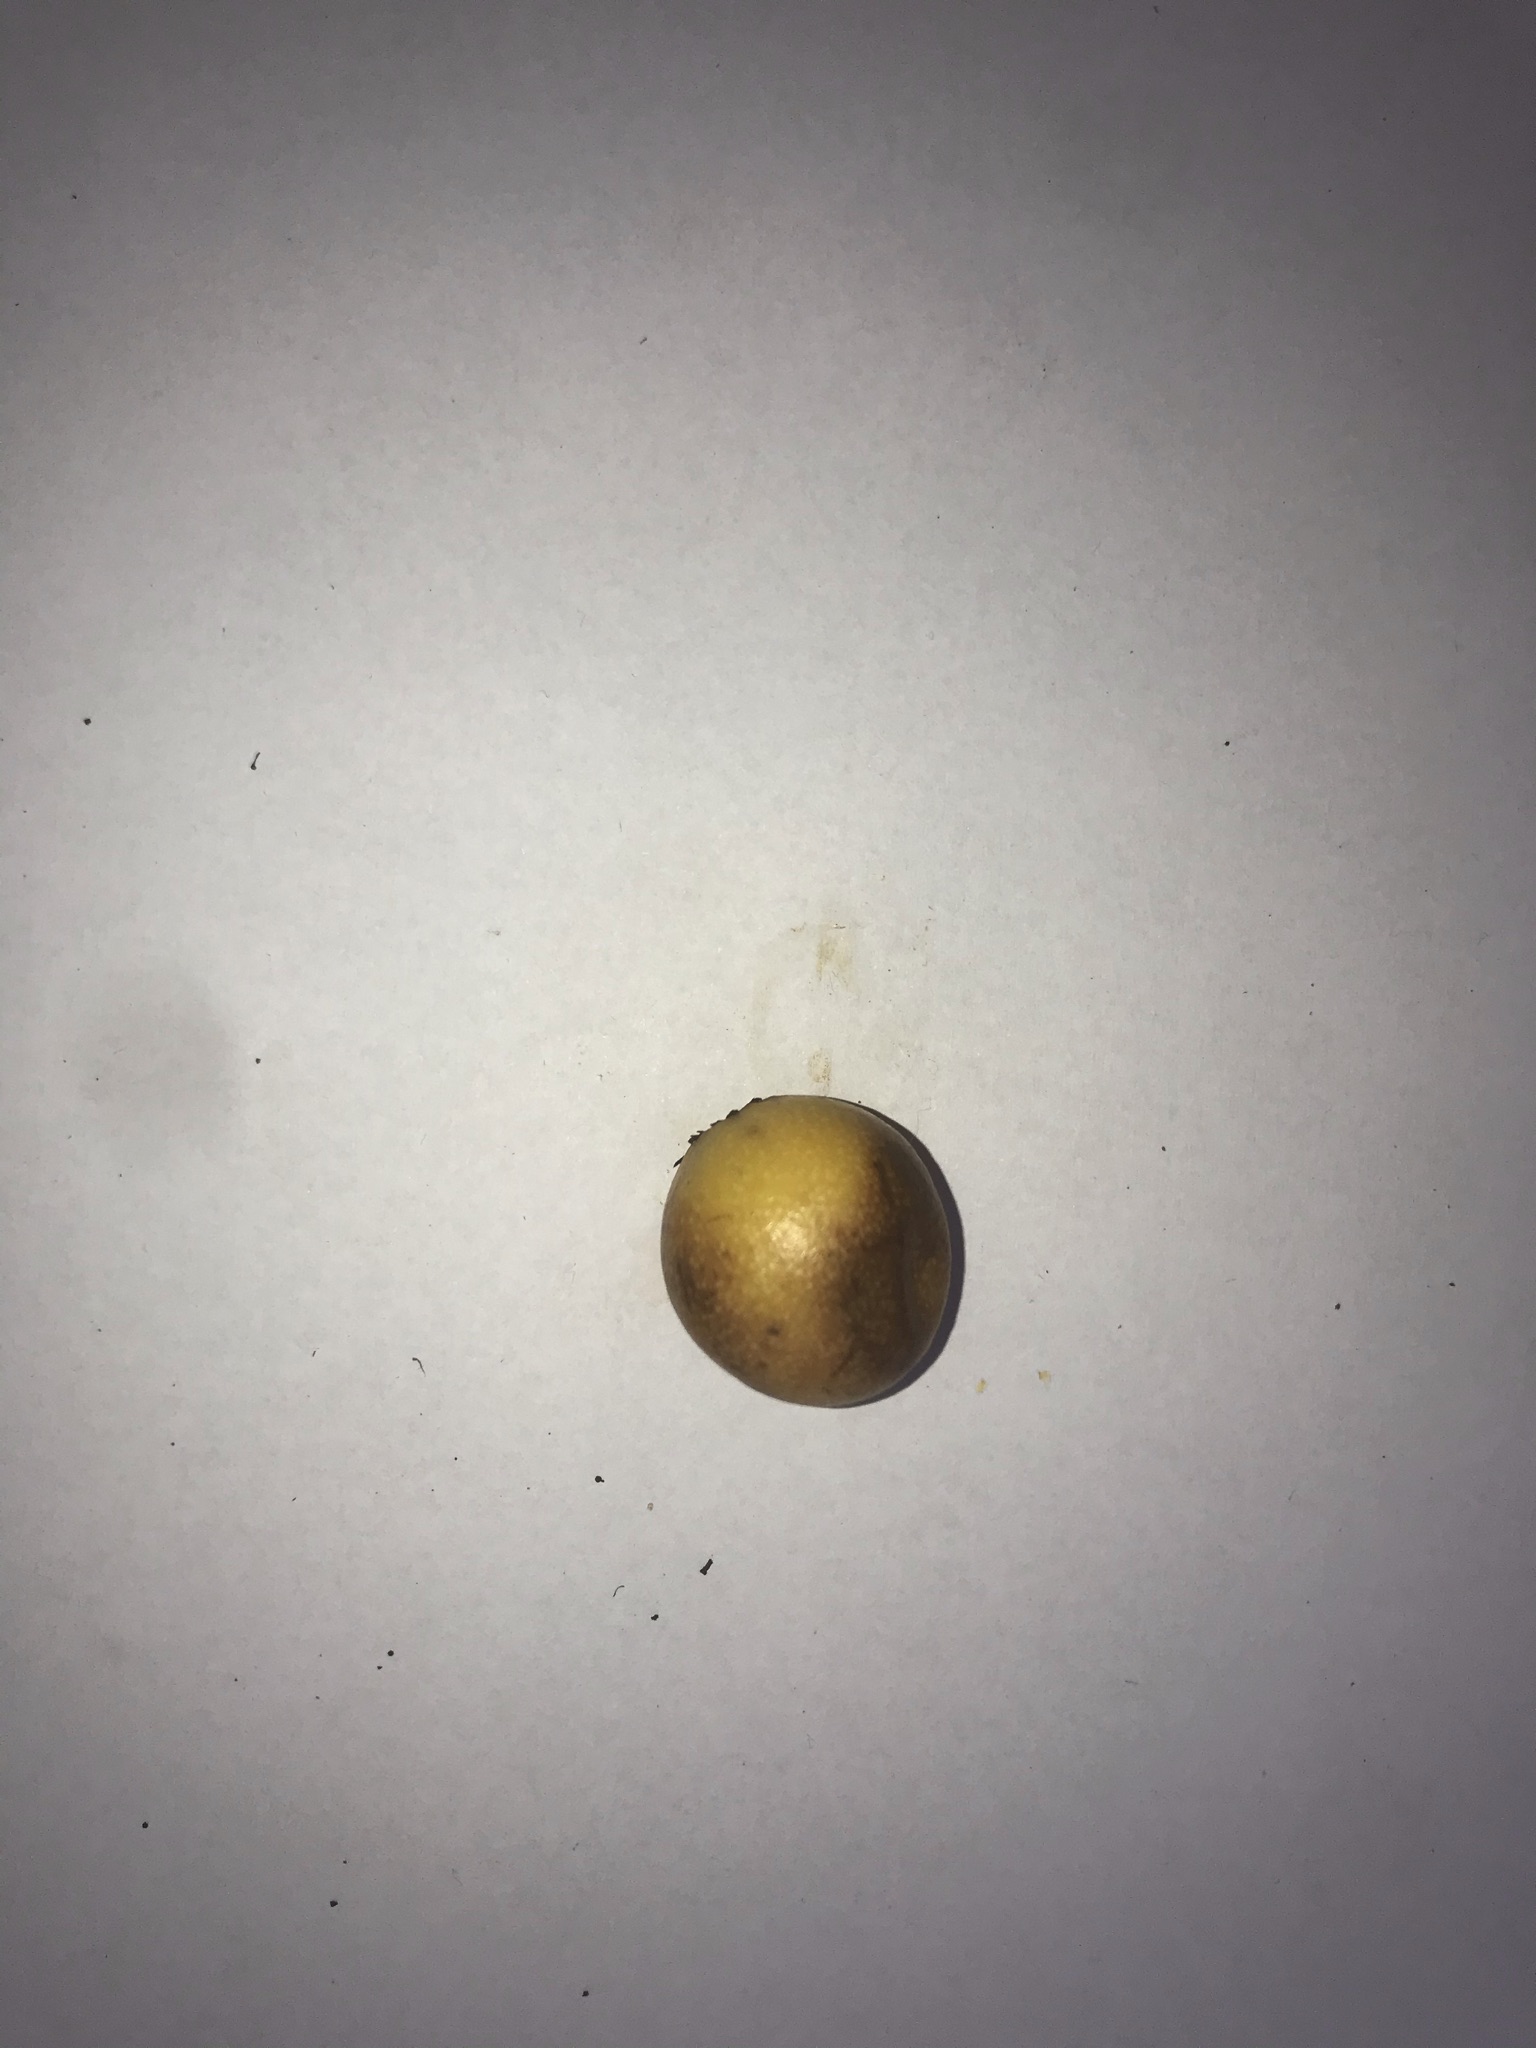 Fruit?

abiu
